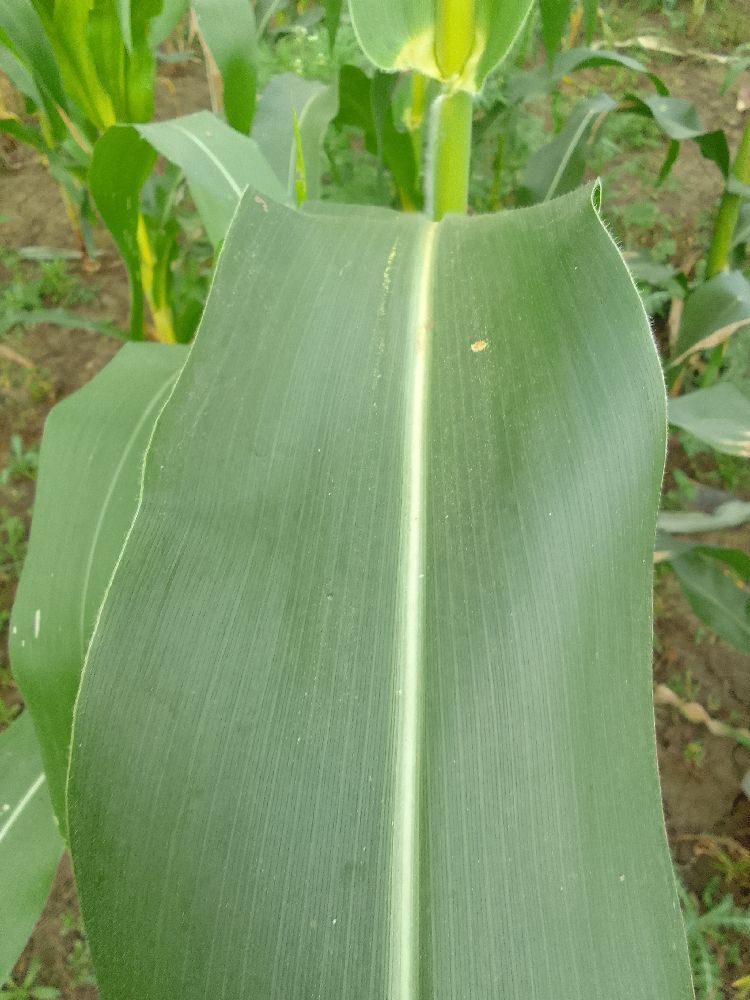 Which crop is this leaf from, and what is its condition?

maize, healthy
